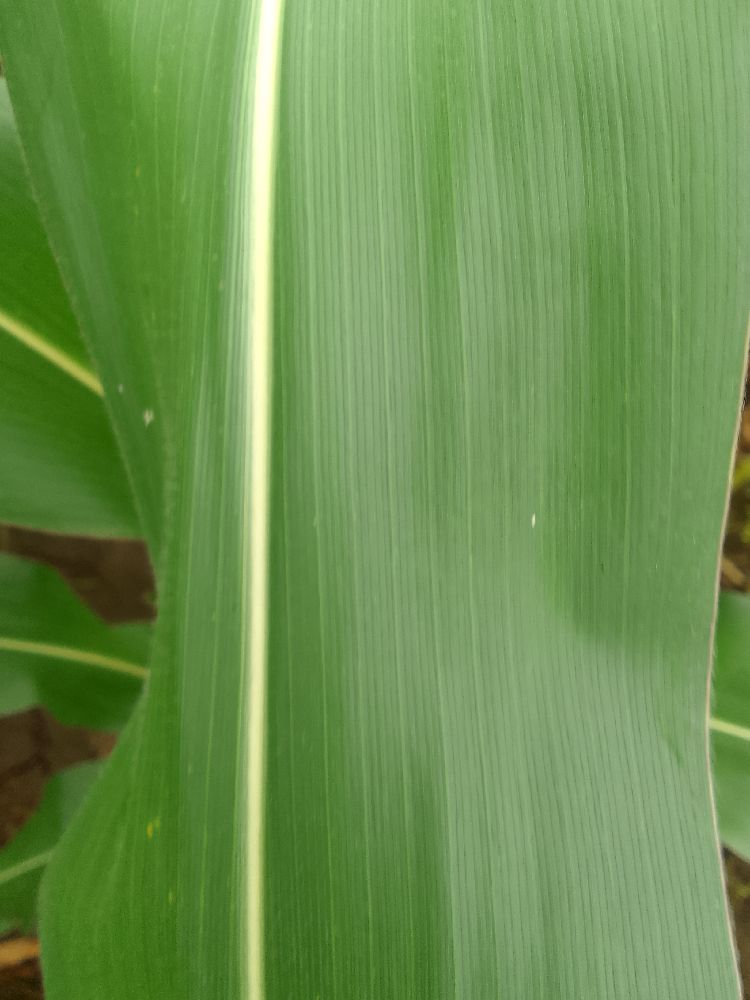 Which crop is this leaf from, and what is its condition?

maize, healthy
